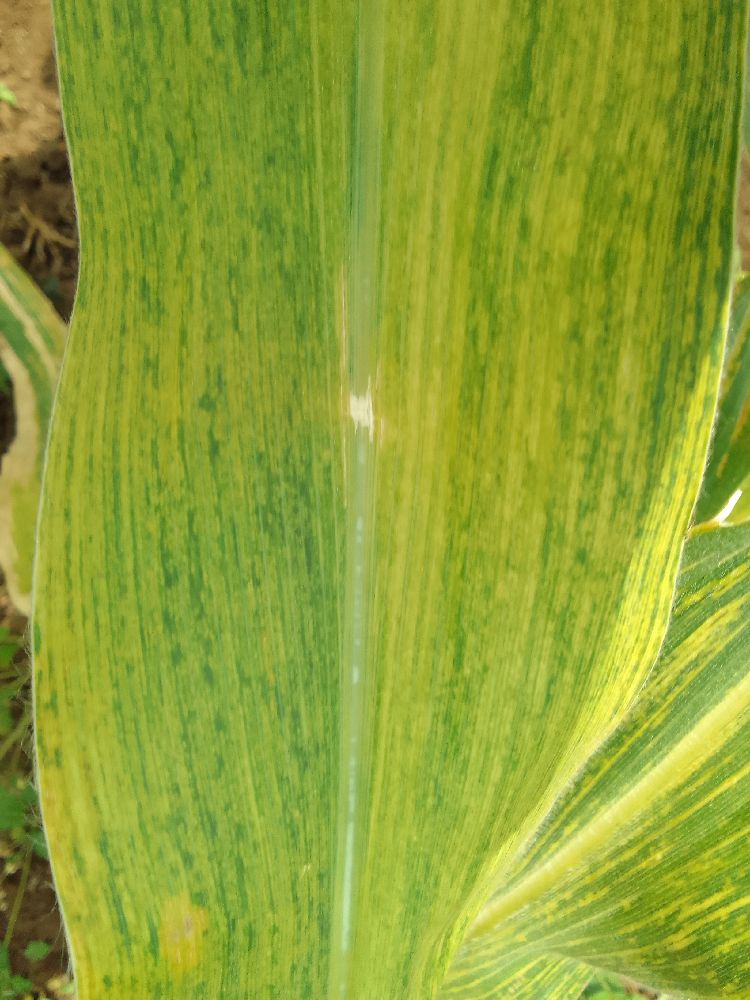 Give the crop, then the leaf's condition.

maize, maize lethal necrosis
